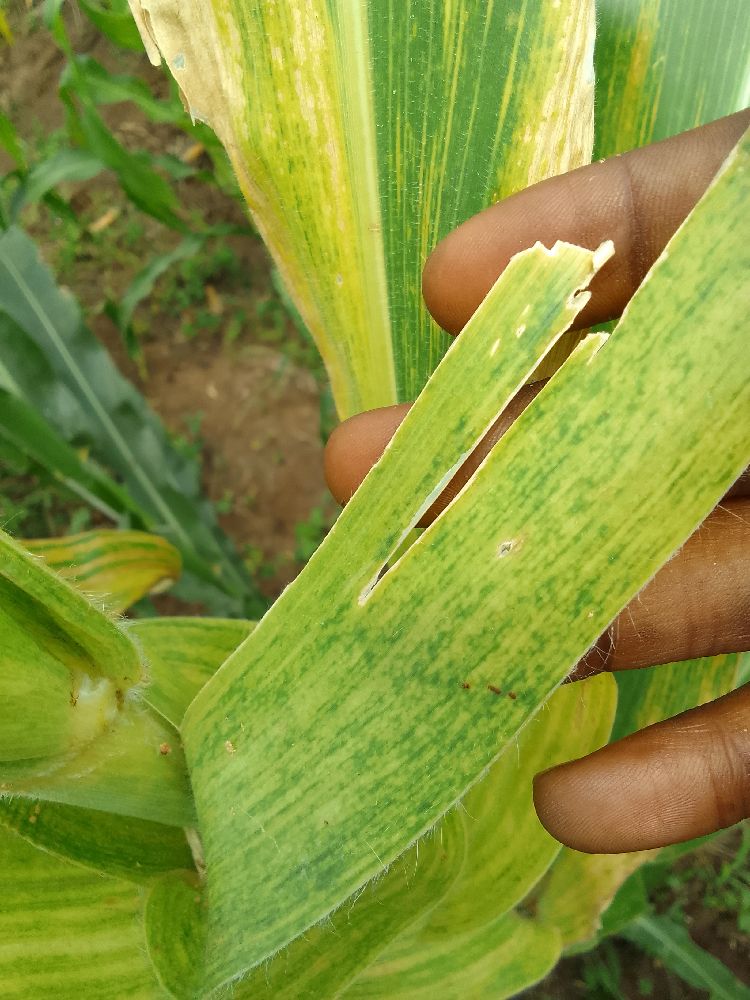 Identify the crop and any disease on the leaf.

maize, maize lethal necrosis
